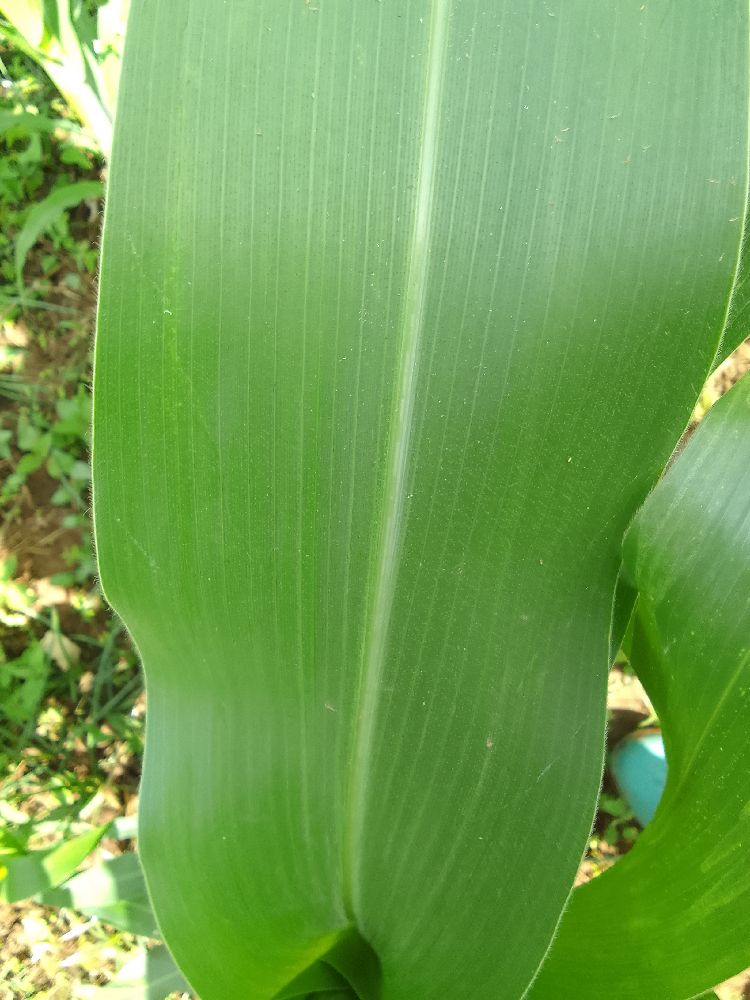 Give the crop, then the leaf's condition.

maize, healthy
